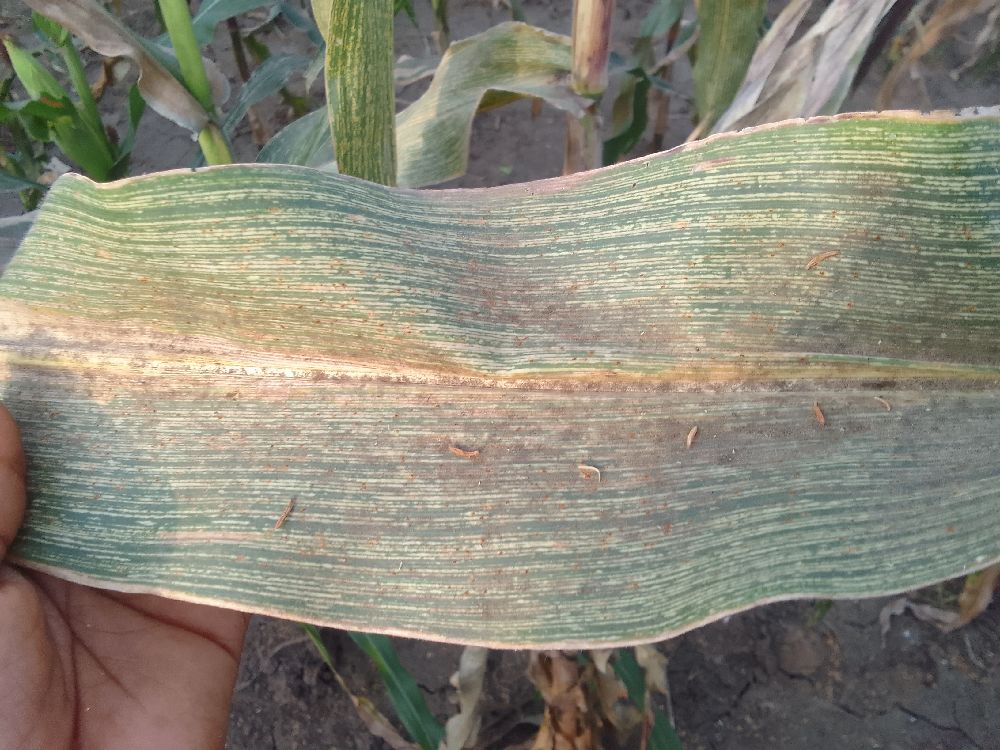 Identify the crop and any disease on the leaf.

maize, maize streak virus
